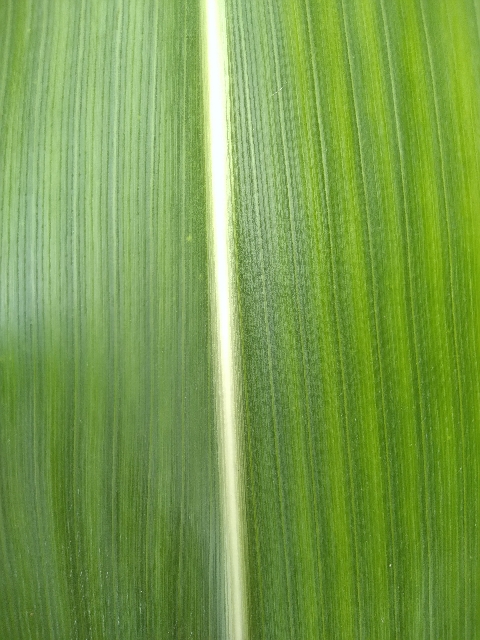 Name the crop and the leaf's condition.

maize, healthy
